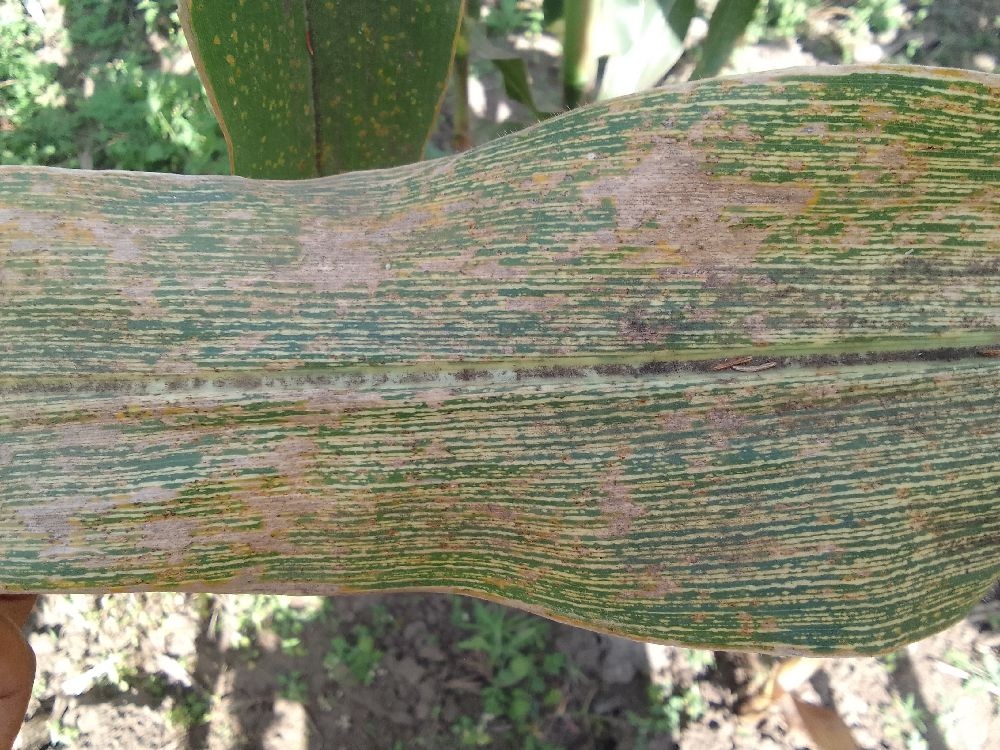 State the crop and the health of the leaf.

maize, maize streak virus
